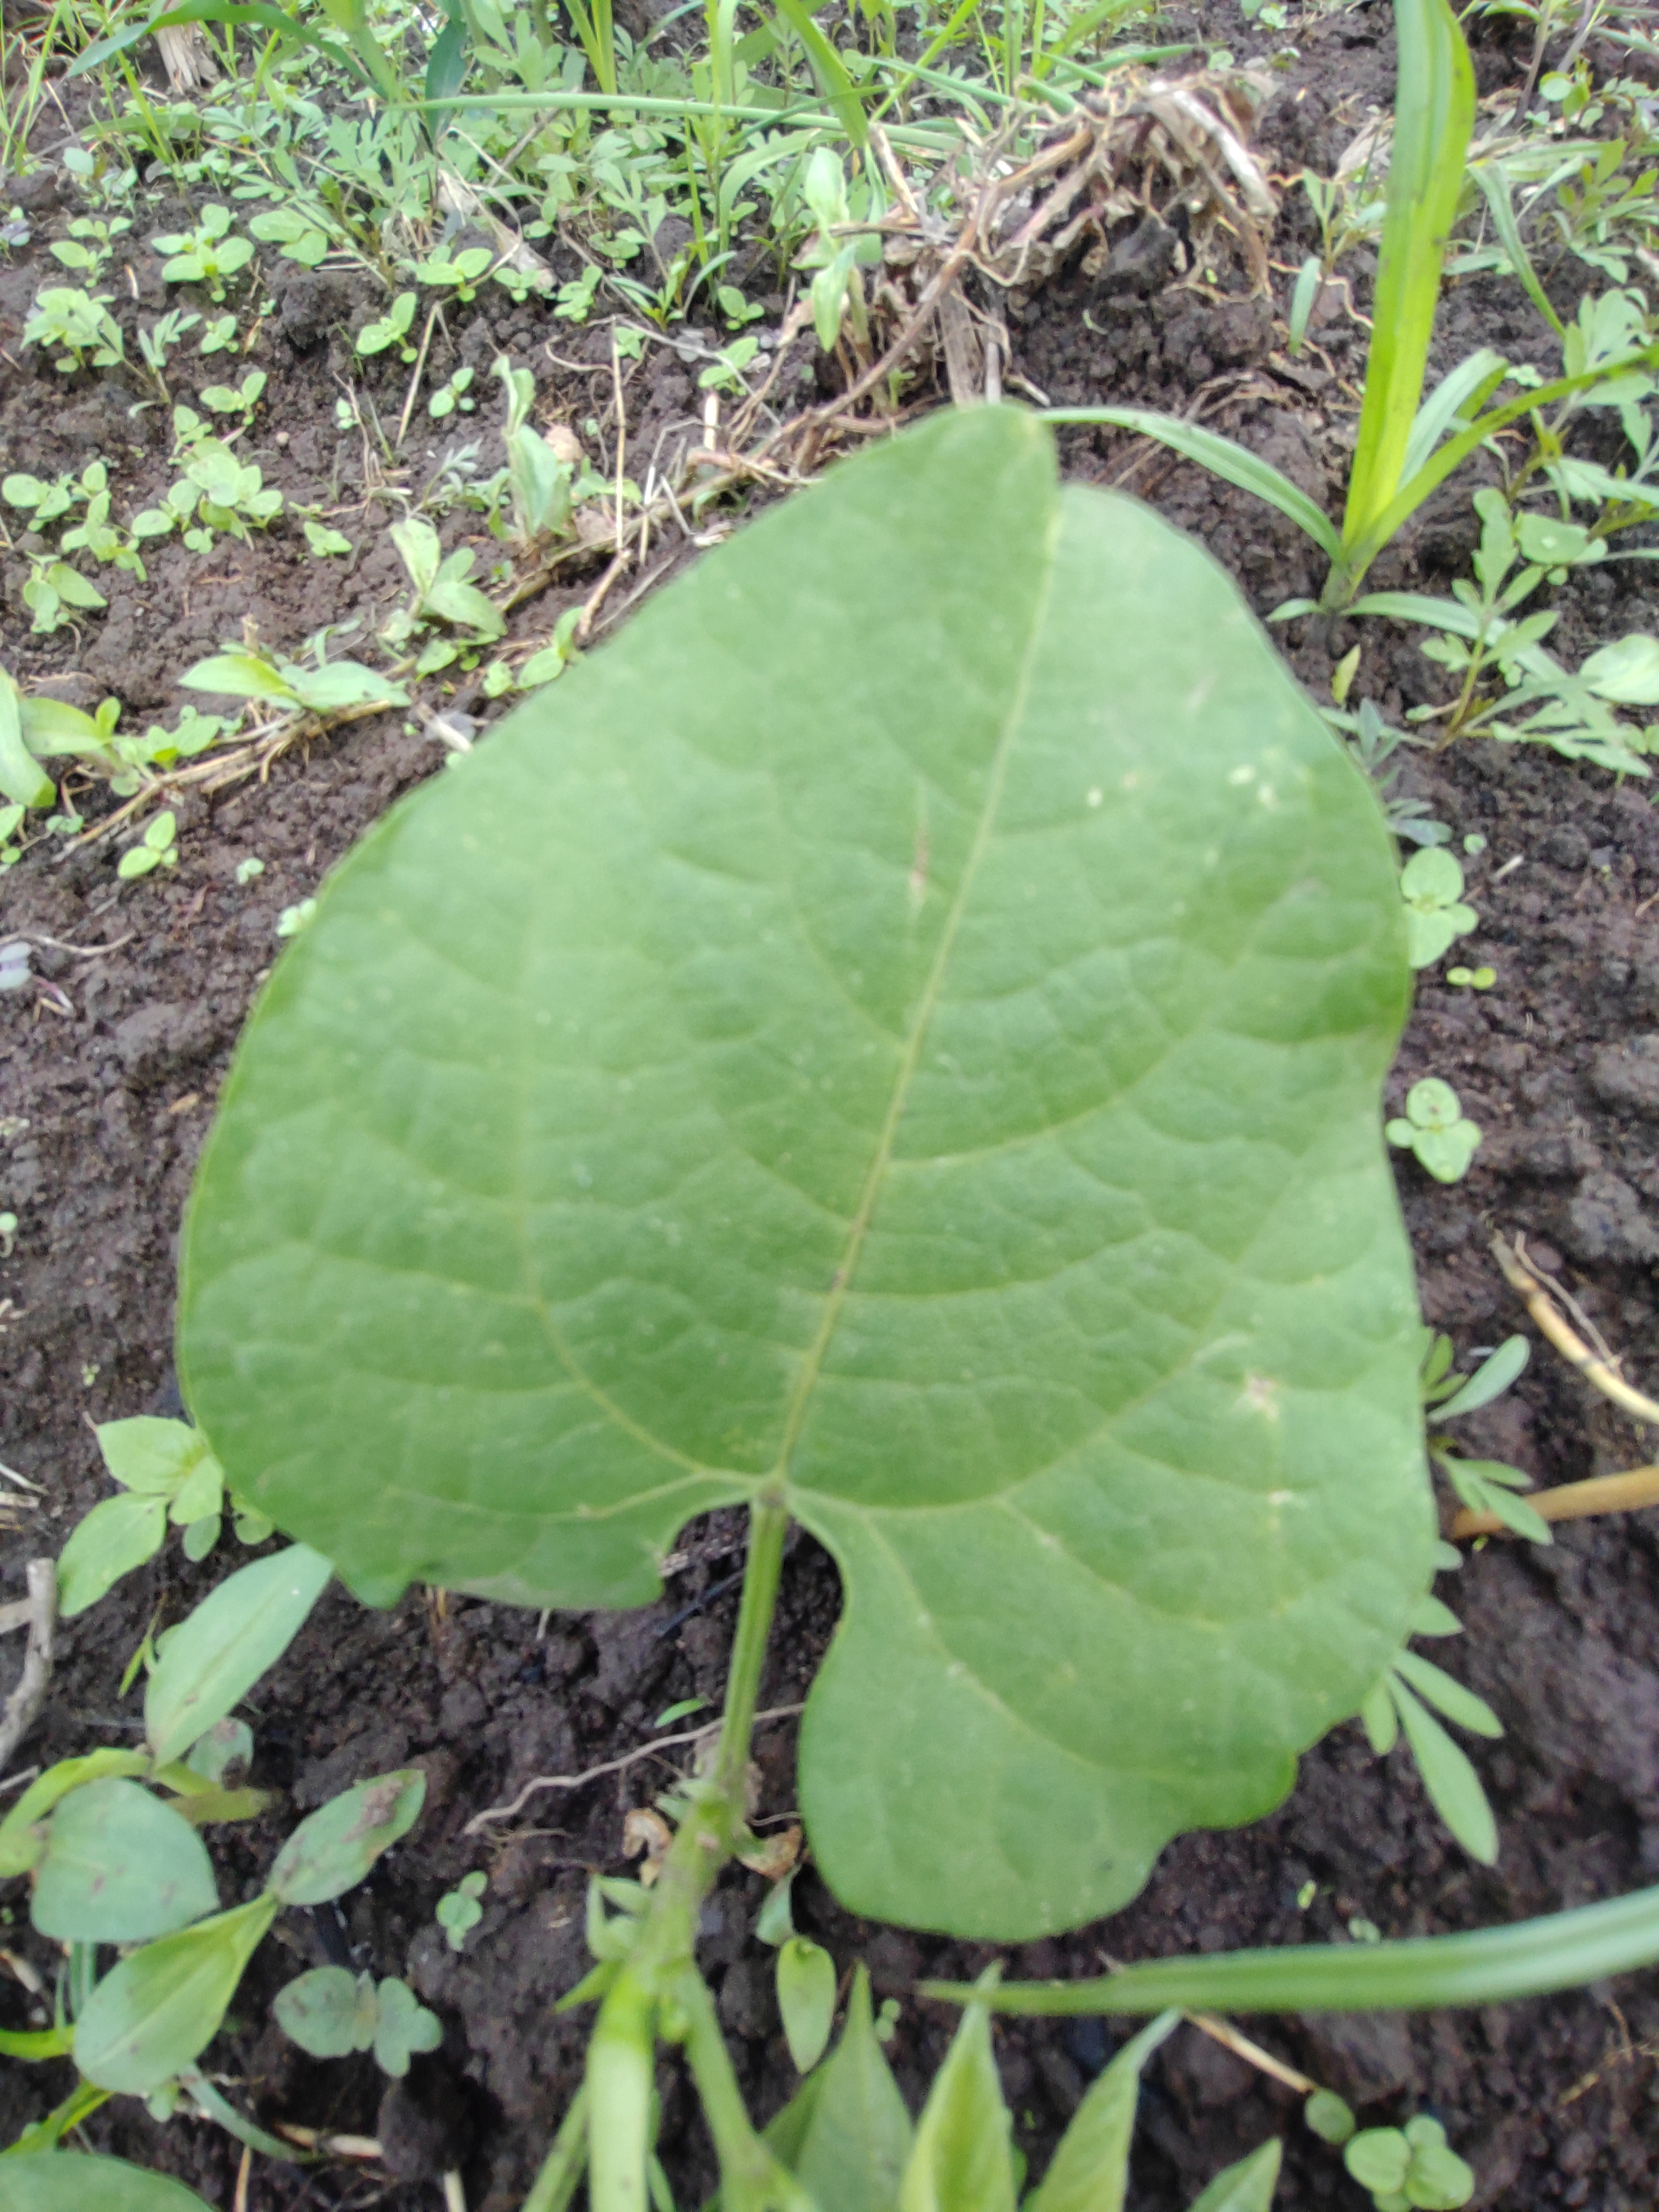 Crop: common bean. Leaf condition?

healthy
